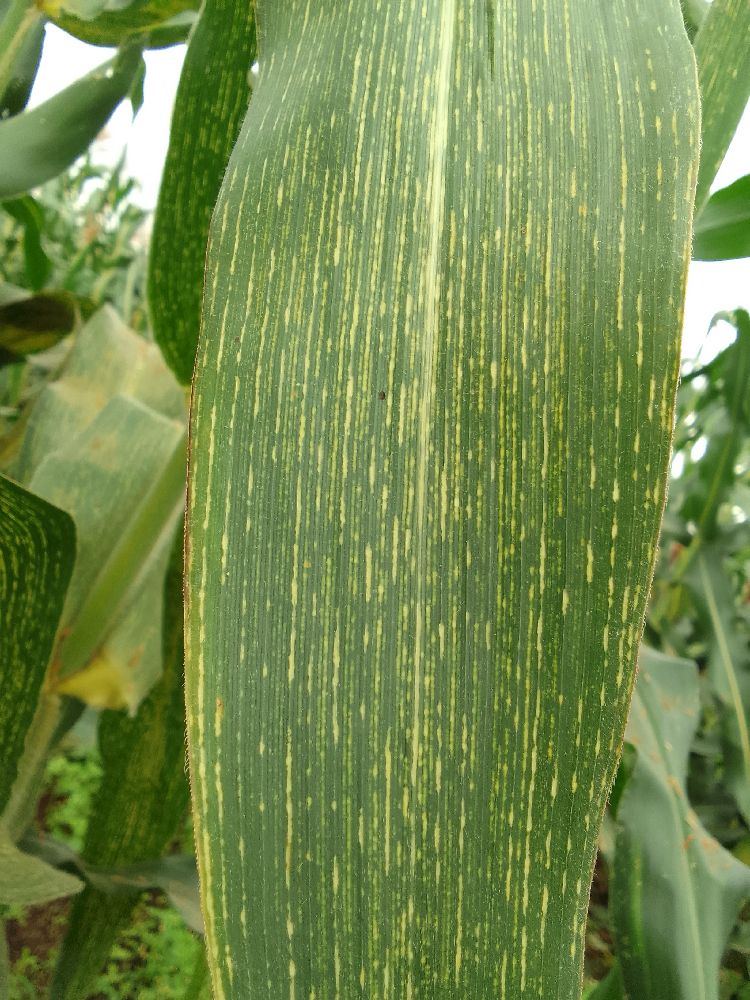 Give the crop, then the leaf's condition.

maize, maize streak virus
